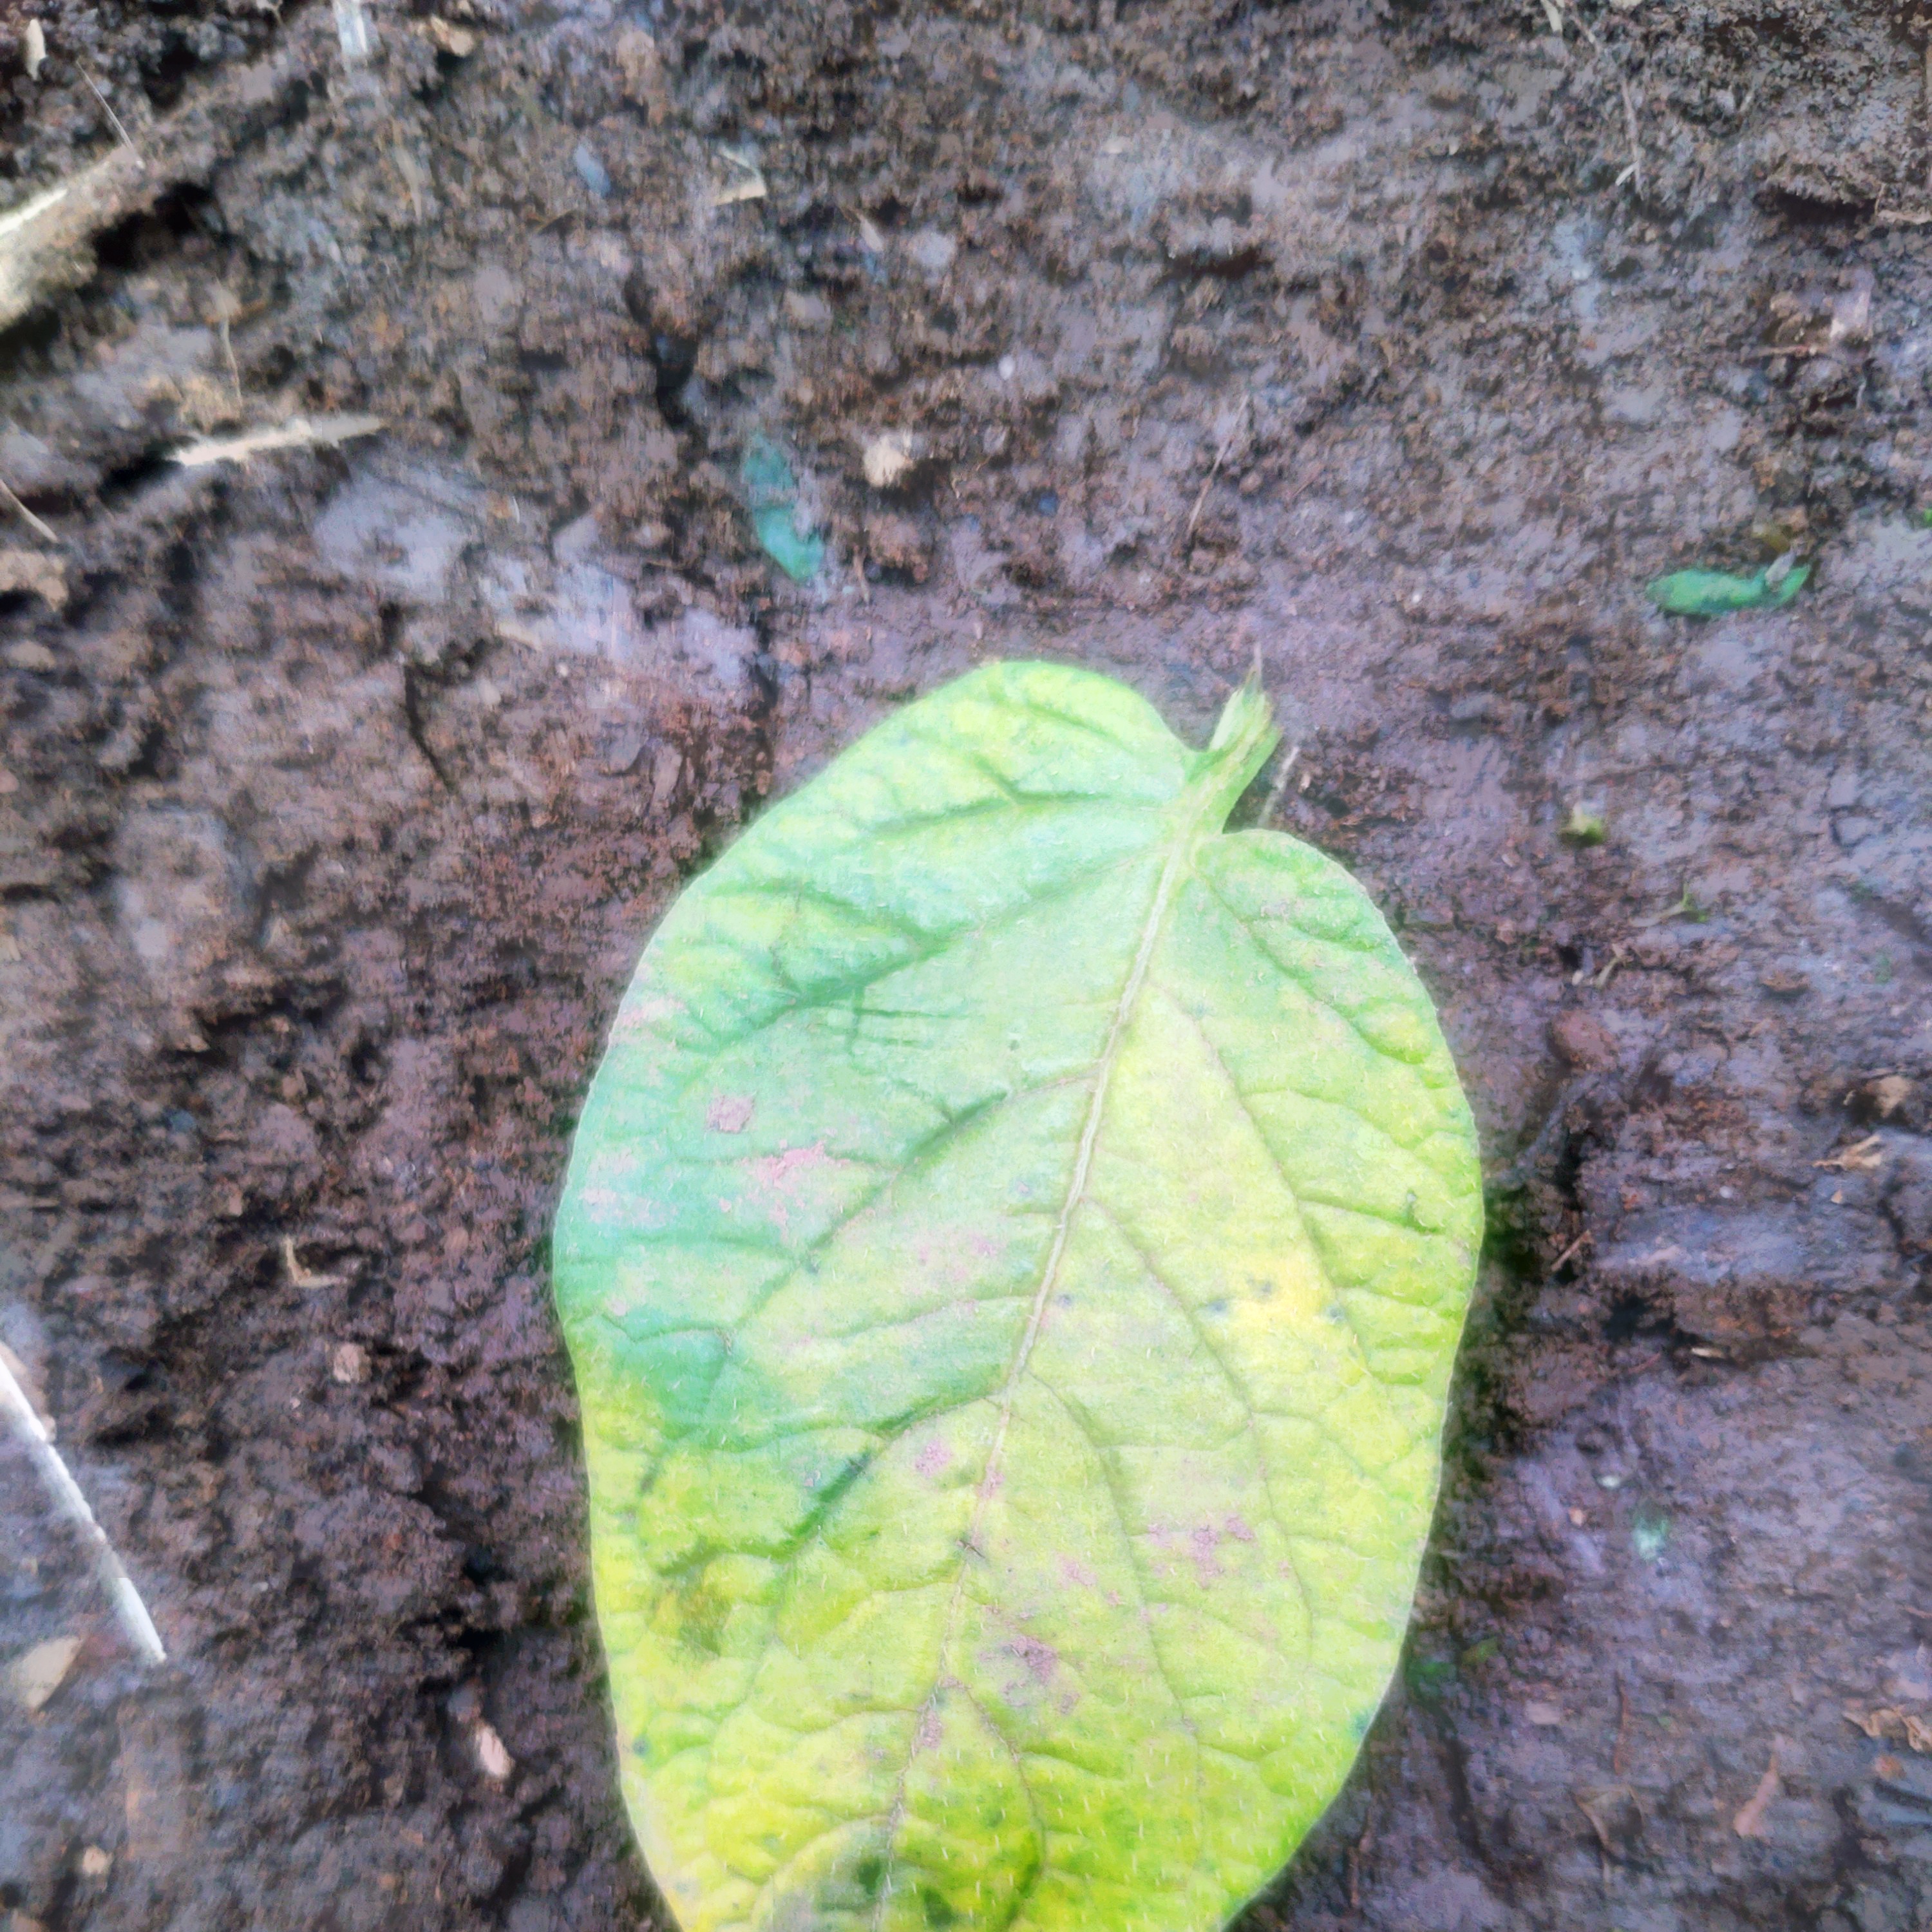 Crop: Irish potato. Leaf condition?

late blight
